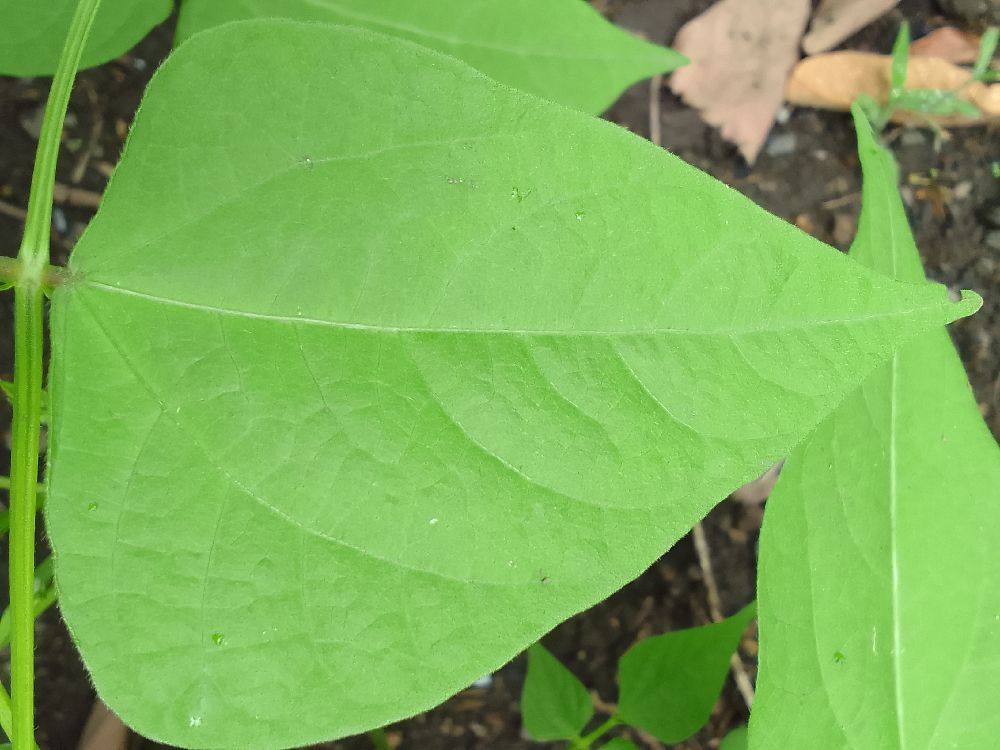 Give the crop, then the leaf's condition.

common bean, healthy
